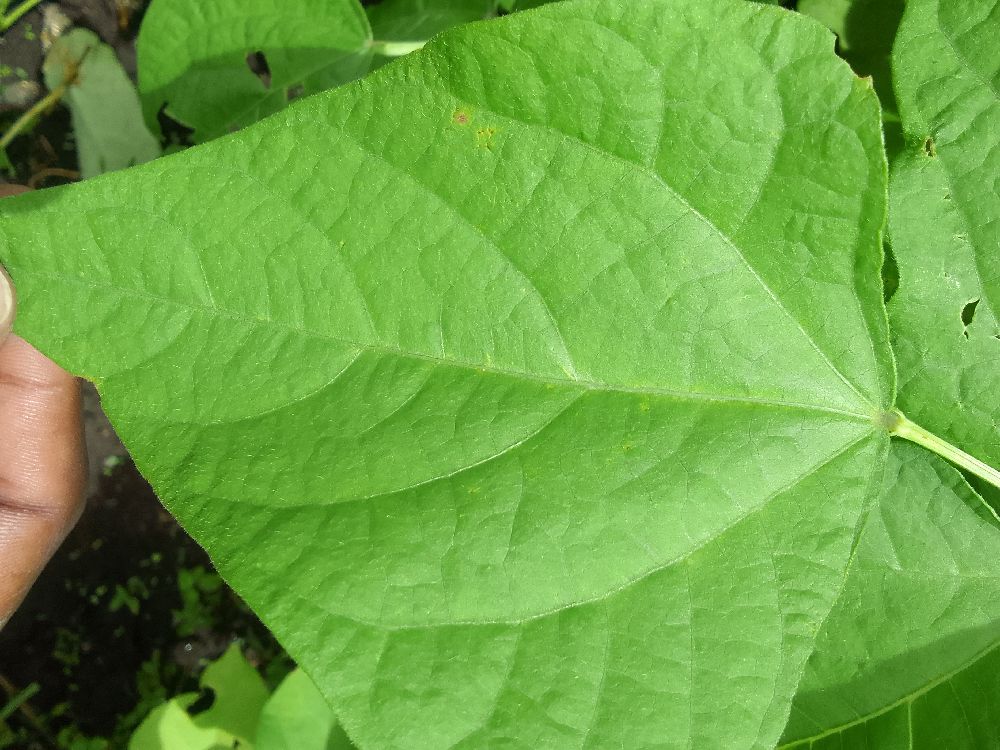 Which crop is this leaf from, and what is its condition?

common bean, healthy
